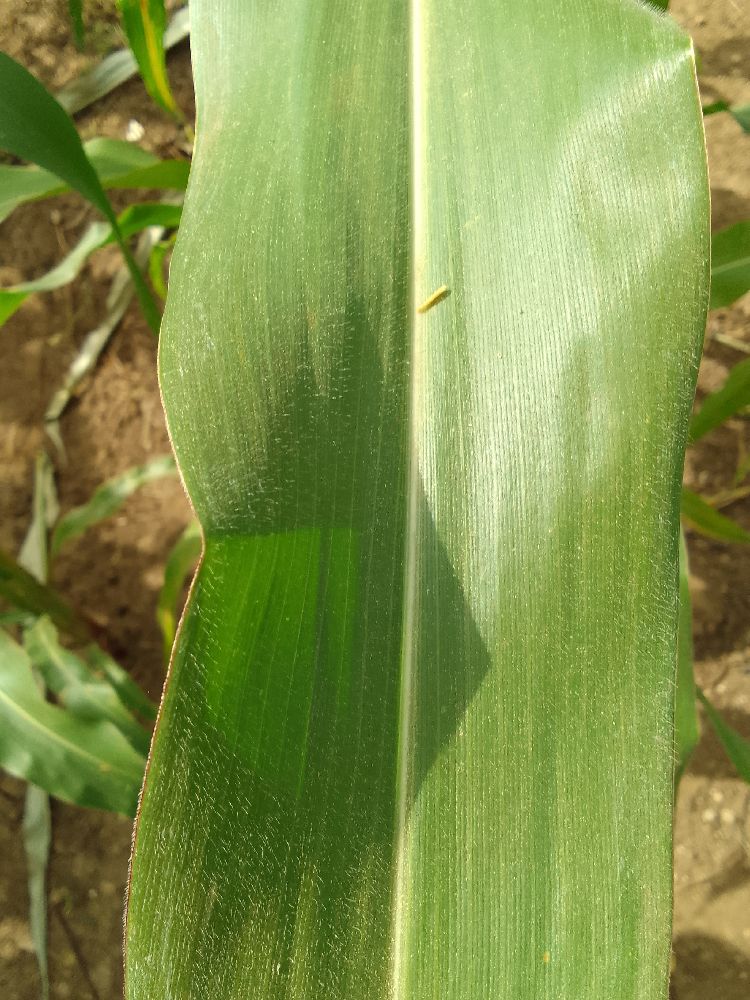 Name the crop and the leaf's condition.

maize, healthy
